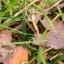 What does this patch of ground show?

grass
